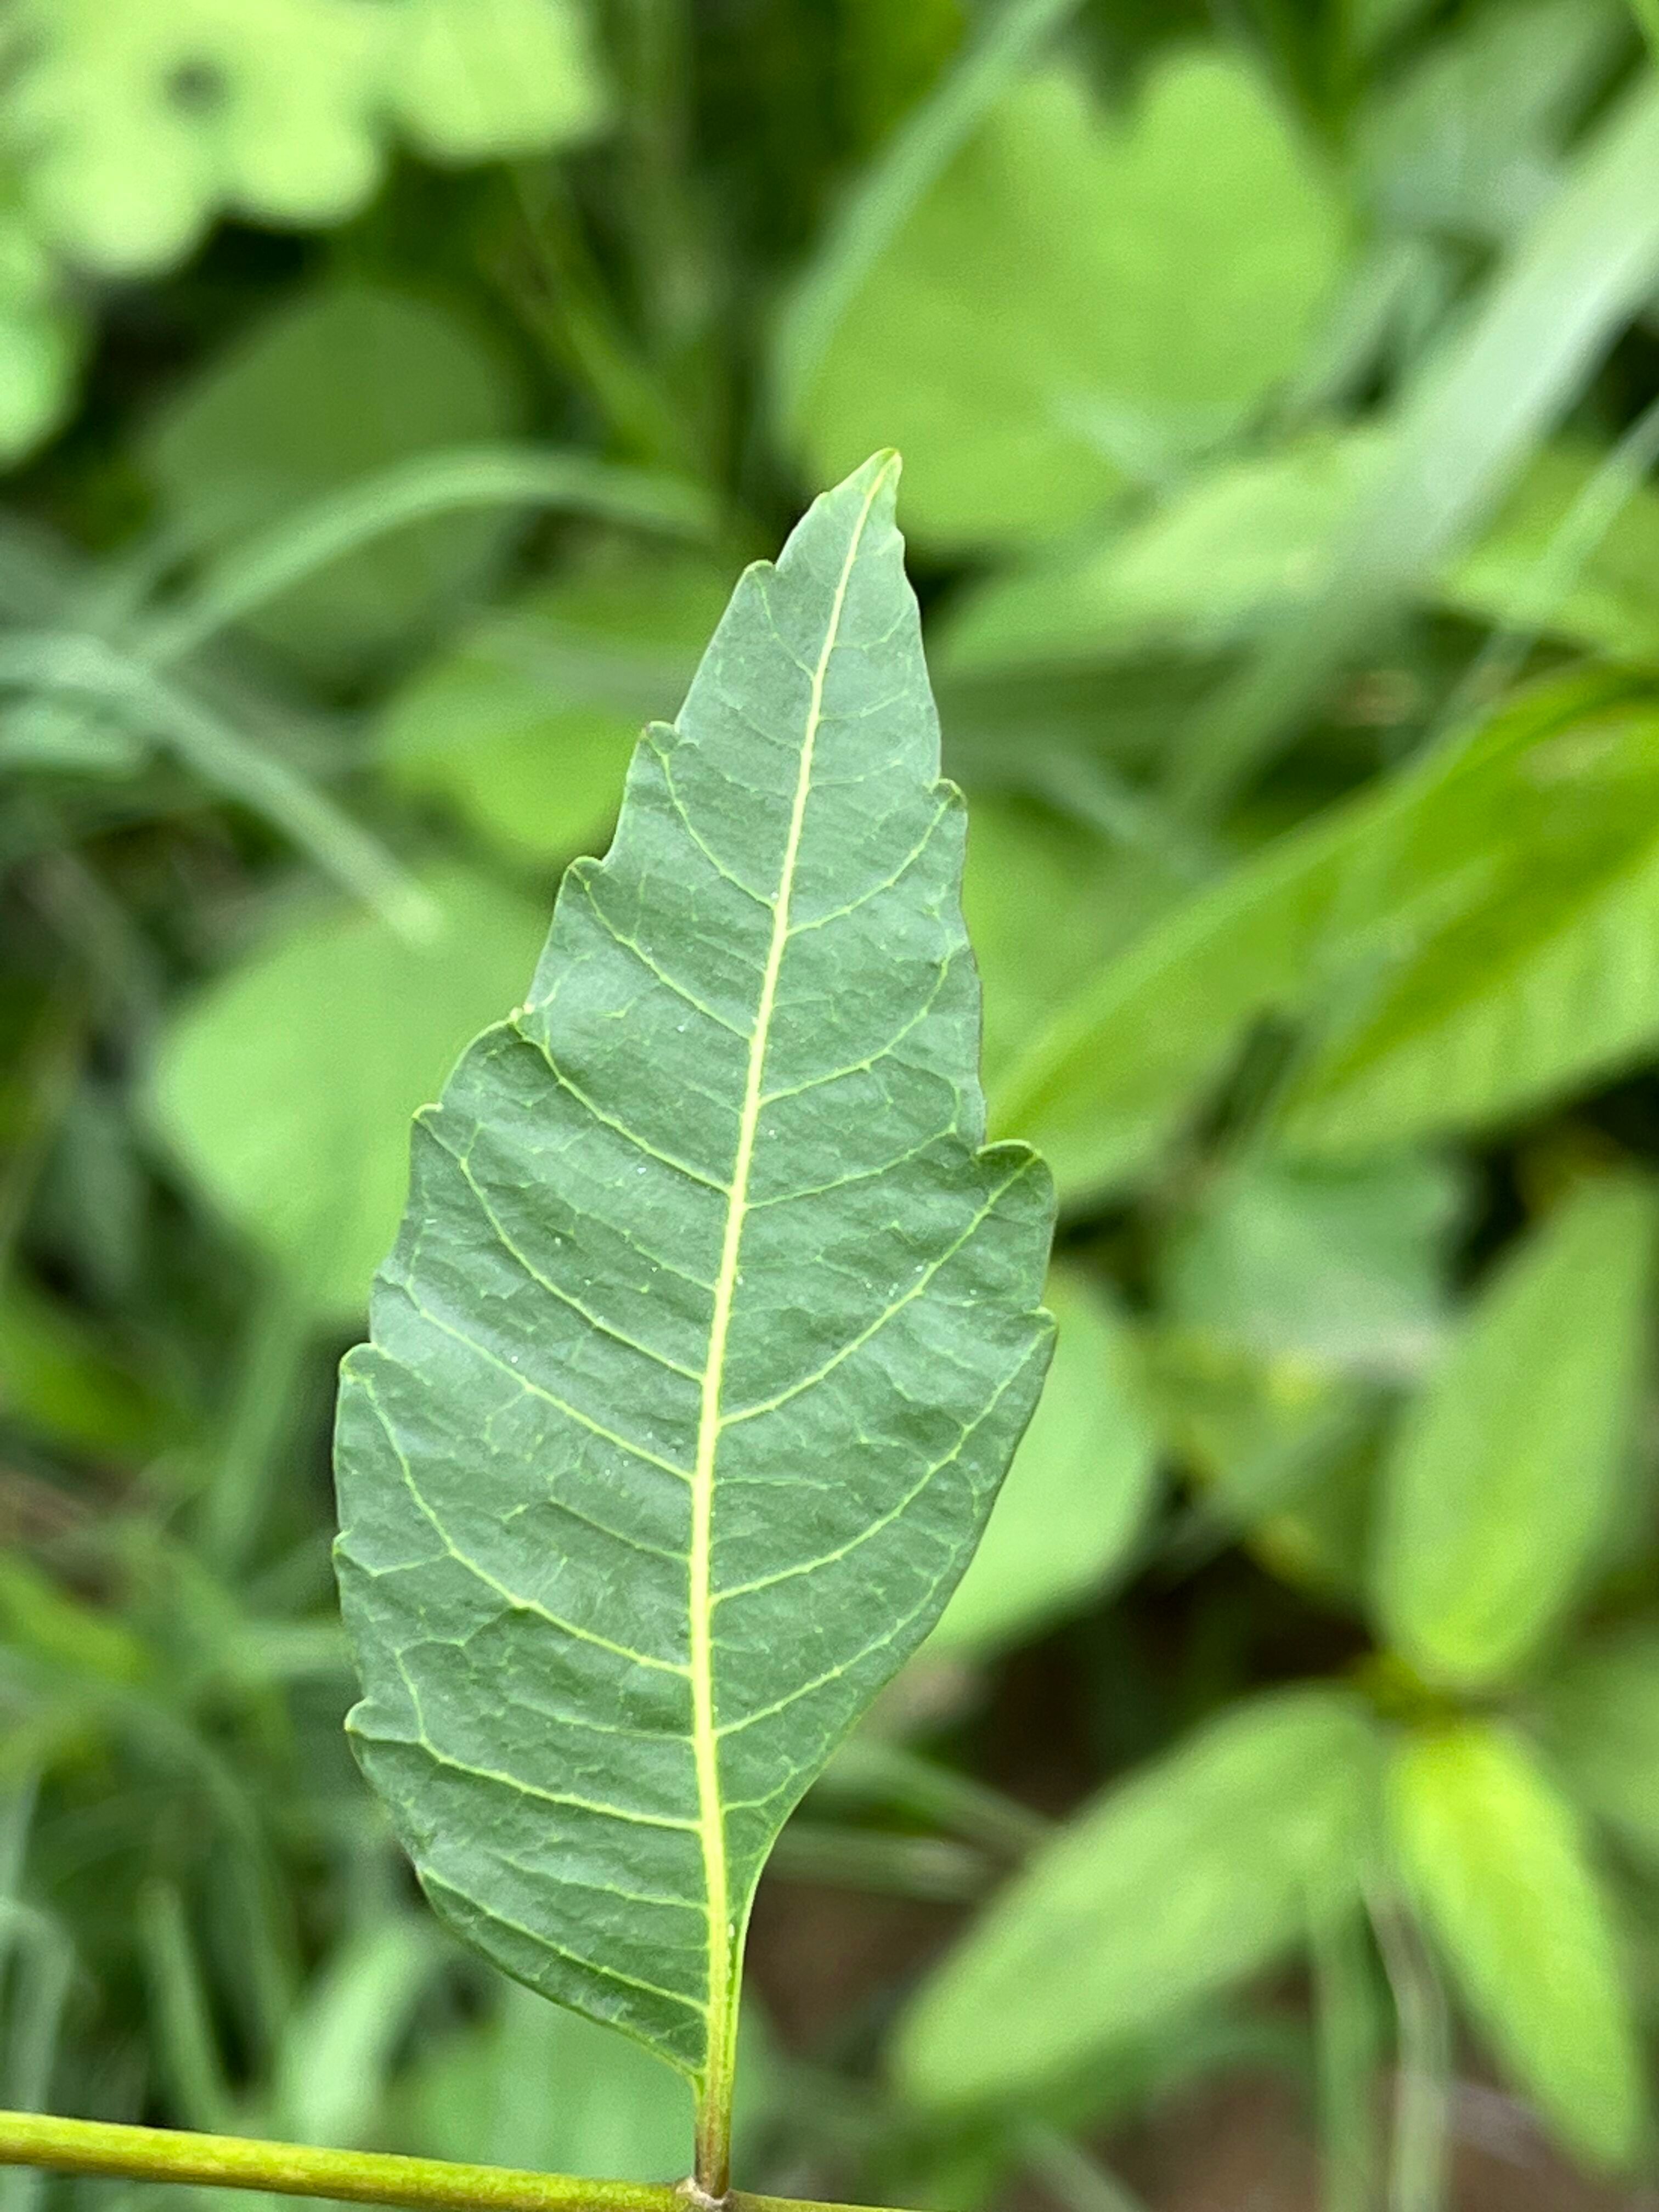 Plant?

neem
